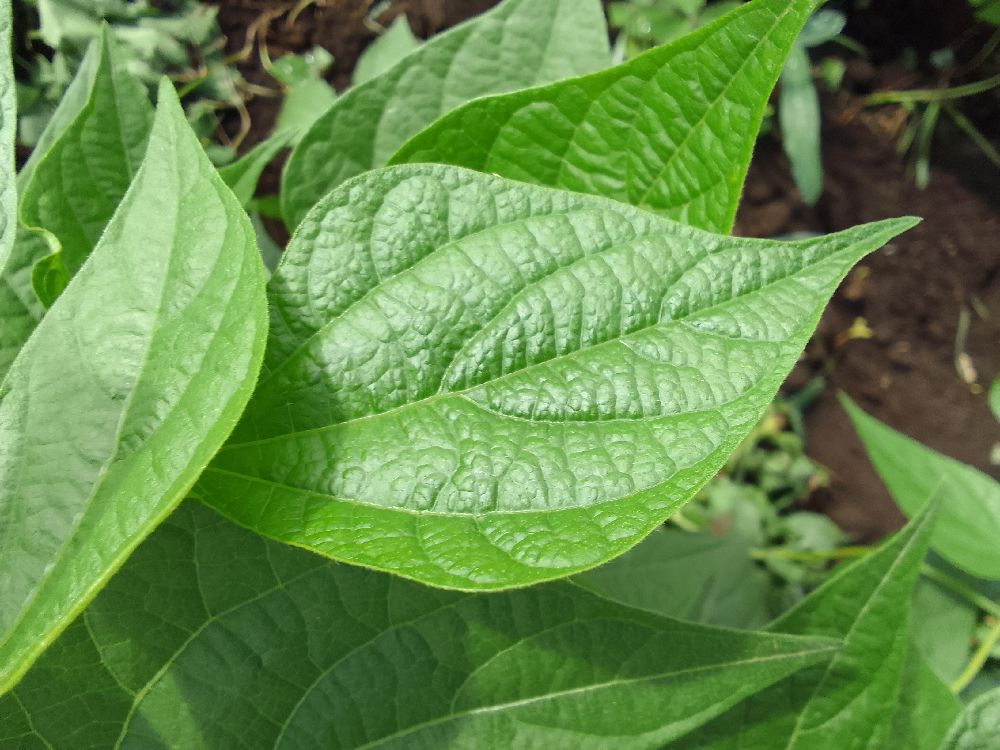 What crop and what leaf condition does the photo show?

common bean, healthy
